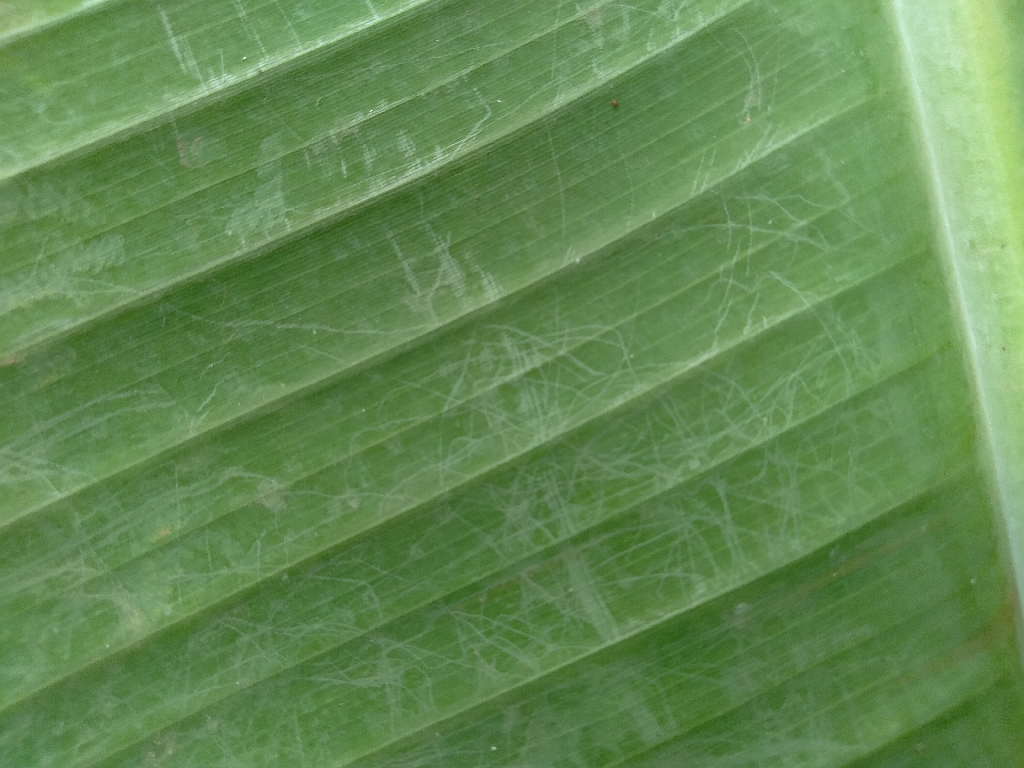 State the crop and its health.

banana, healthy
